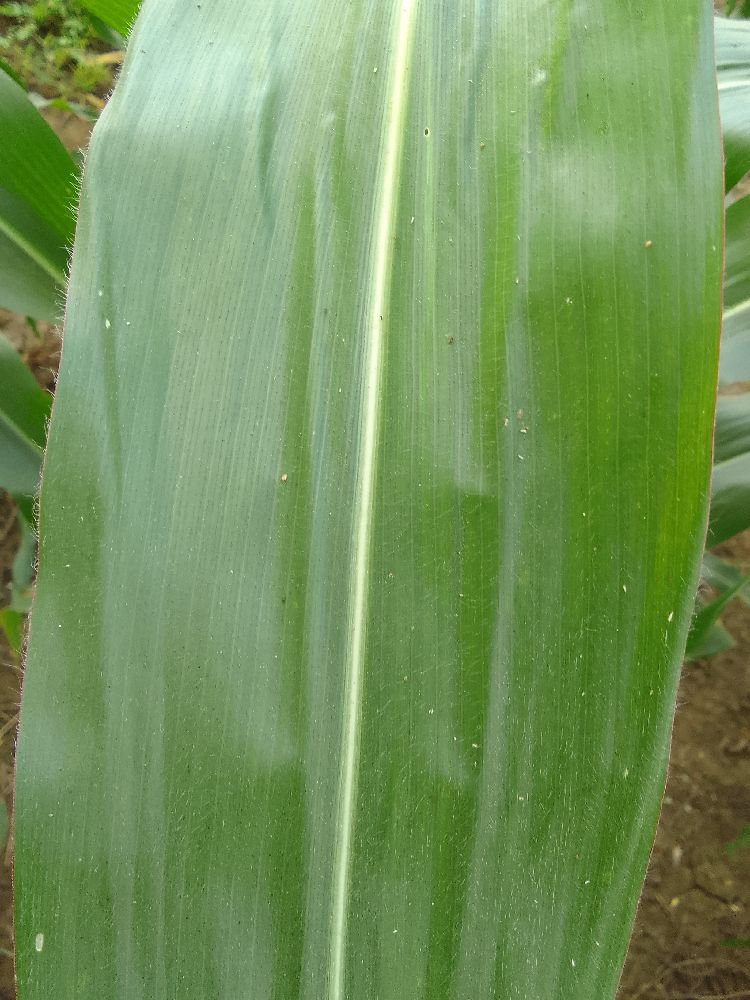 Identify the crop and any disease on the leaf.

maize, healthy
